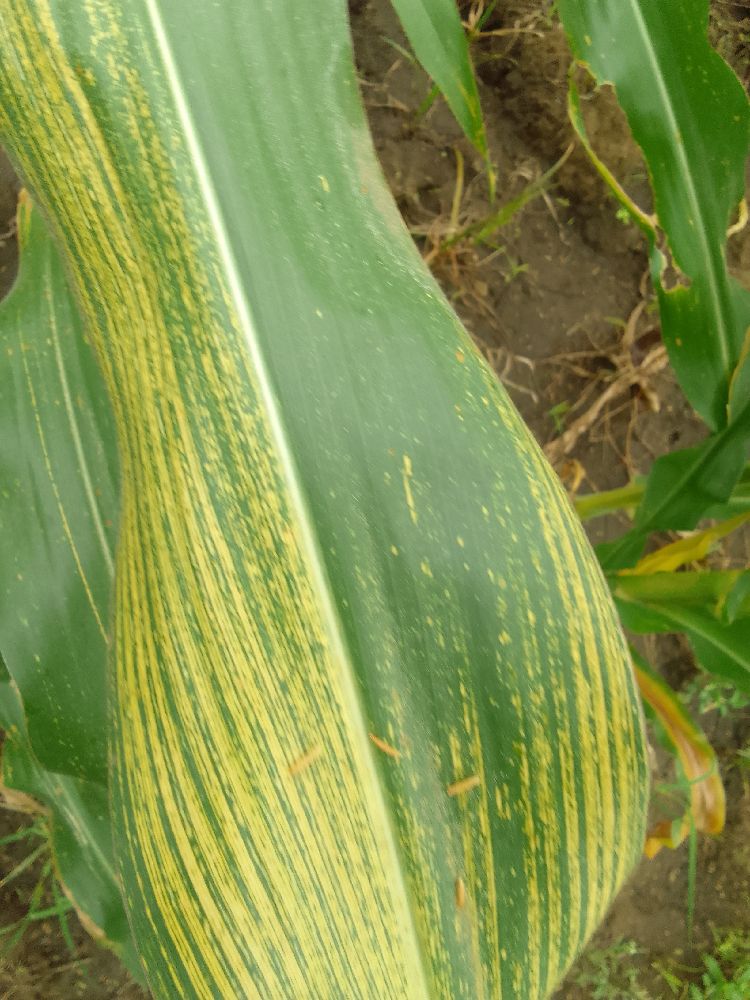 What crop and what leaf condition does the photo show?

maize, maize streak virus
